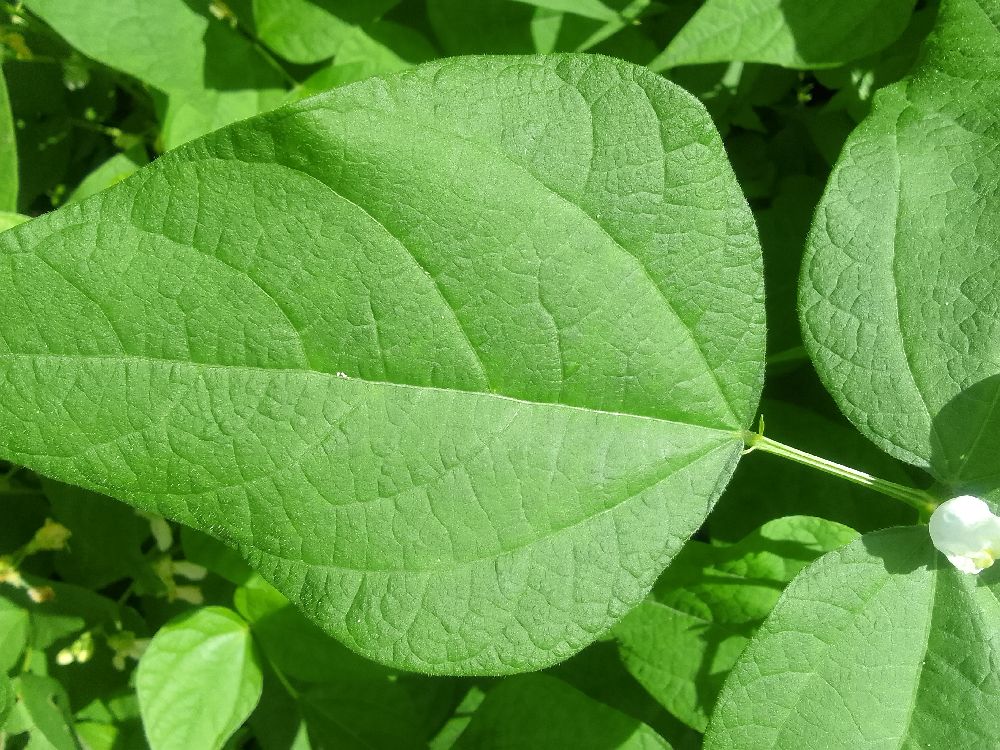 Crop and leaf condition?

common bean, healthy
